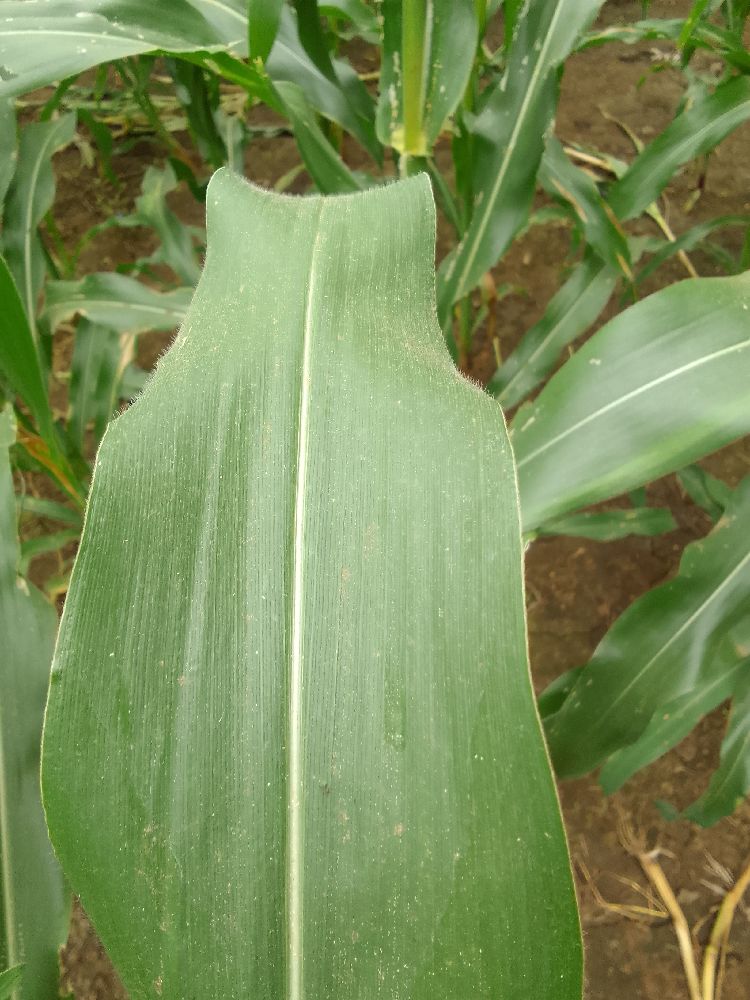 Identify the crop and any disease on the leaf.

maize, healthy
